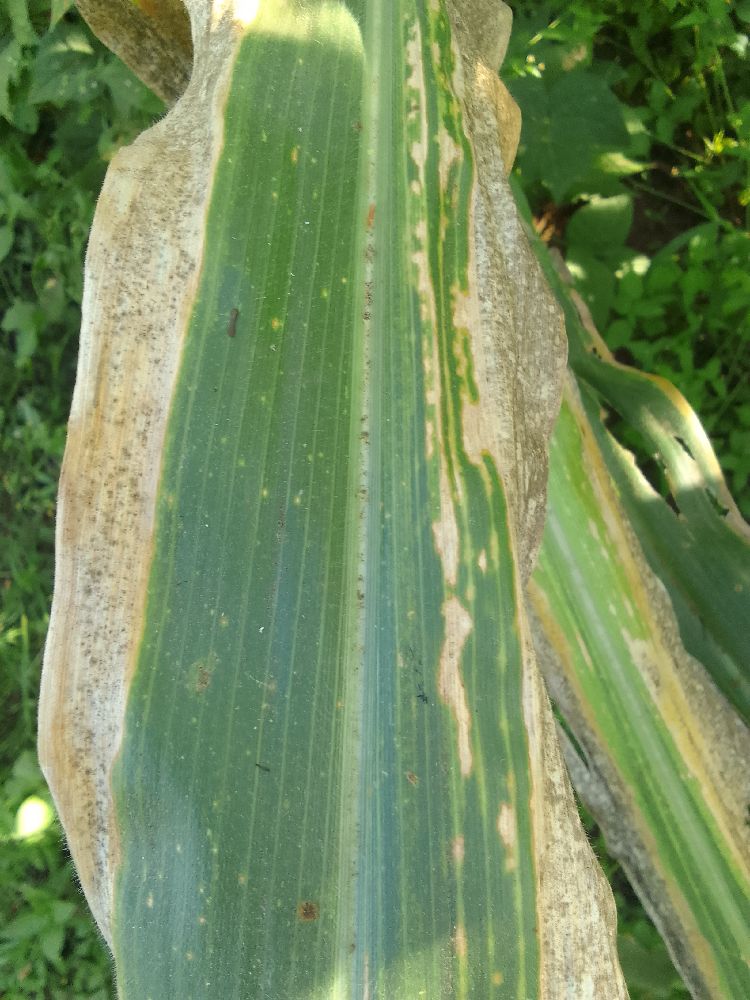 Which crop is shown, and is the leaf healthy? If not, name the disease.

maize, maize lethal necrosis
